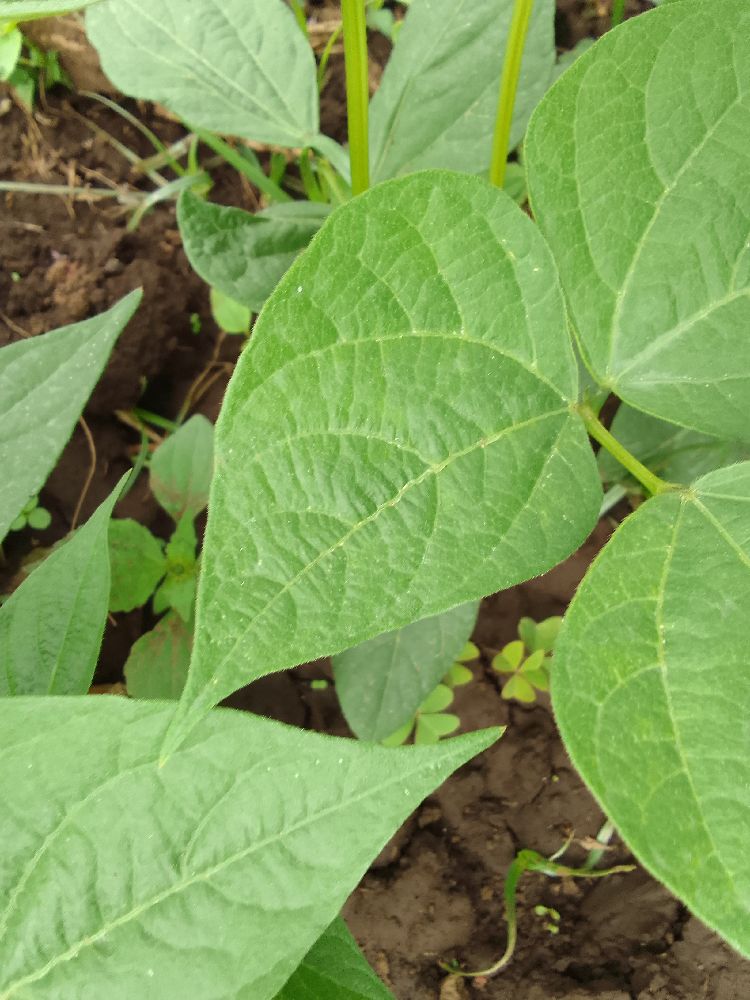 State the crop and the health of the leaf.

common bean, healthy
